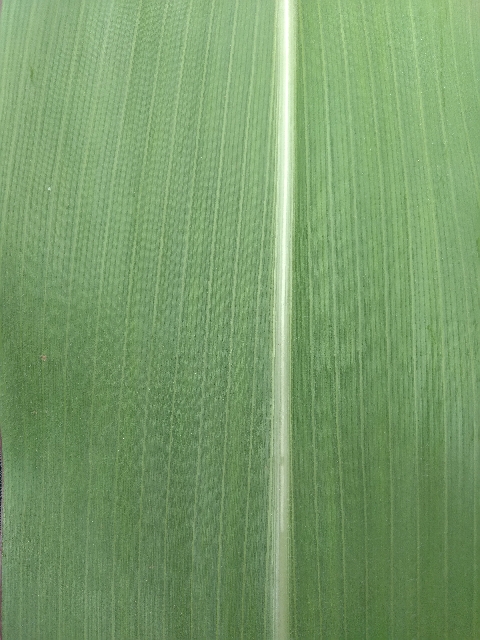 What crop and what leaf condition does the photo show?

maize, healthy
